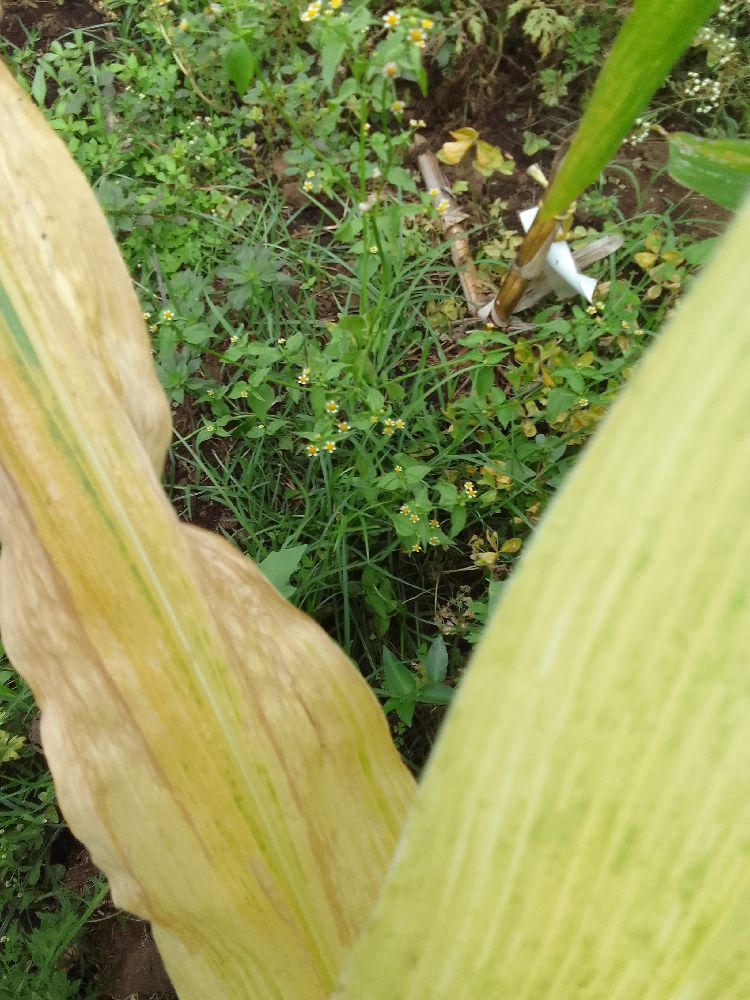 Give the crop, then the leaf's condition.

maize, maize lethal necrosis
